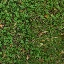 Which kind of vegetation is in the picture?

unstructured weed
